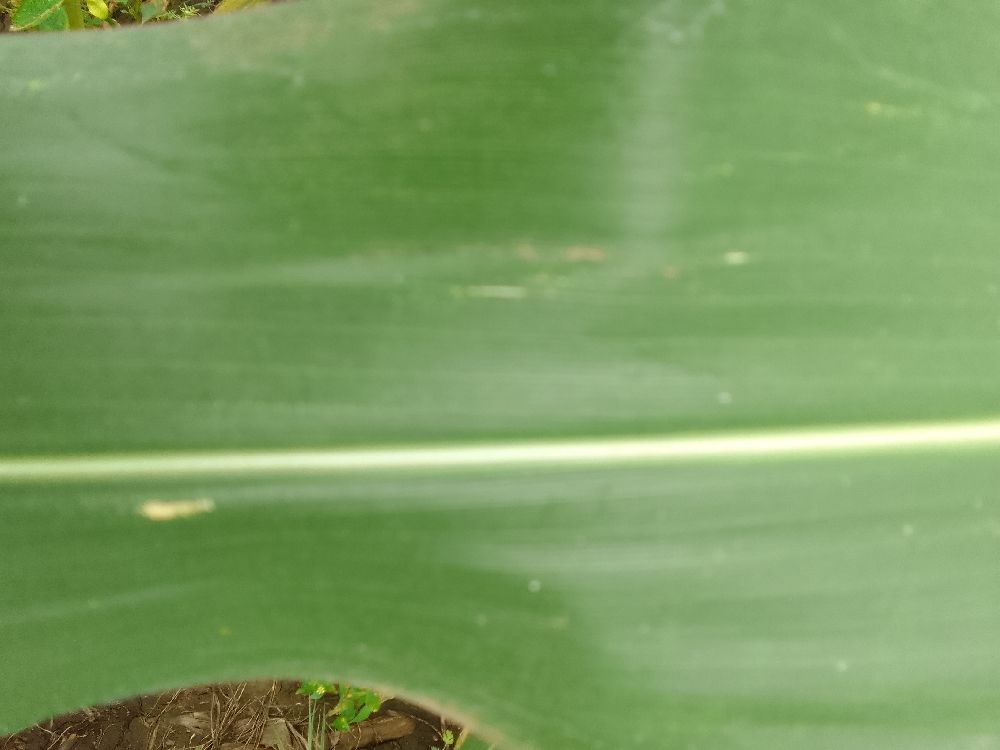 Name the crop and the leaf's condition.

maize, healthy
